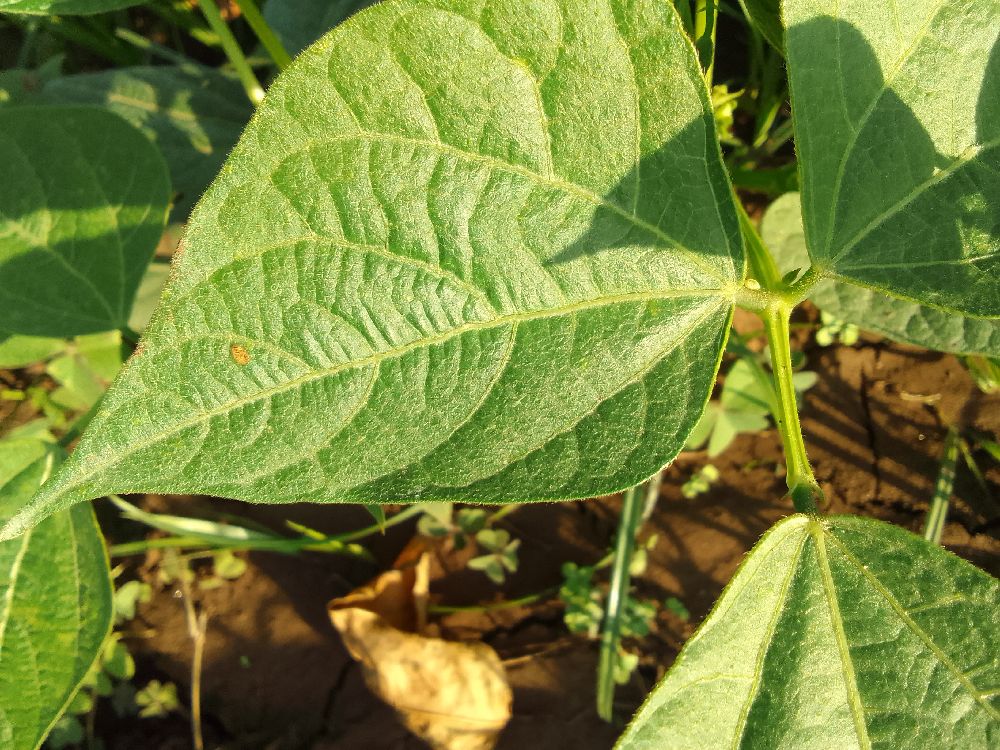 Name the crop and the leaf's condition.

common bean, healthy
